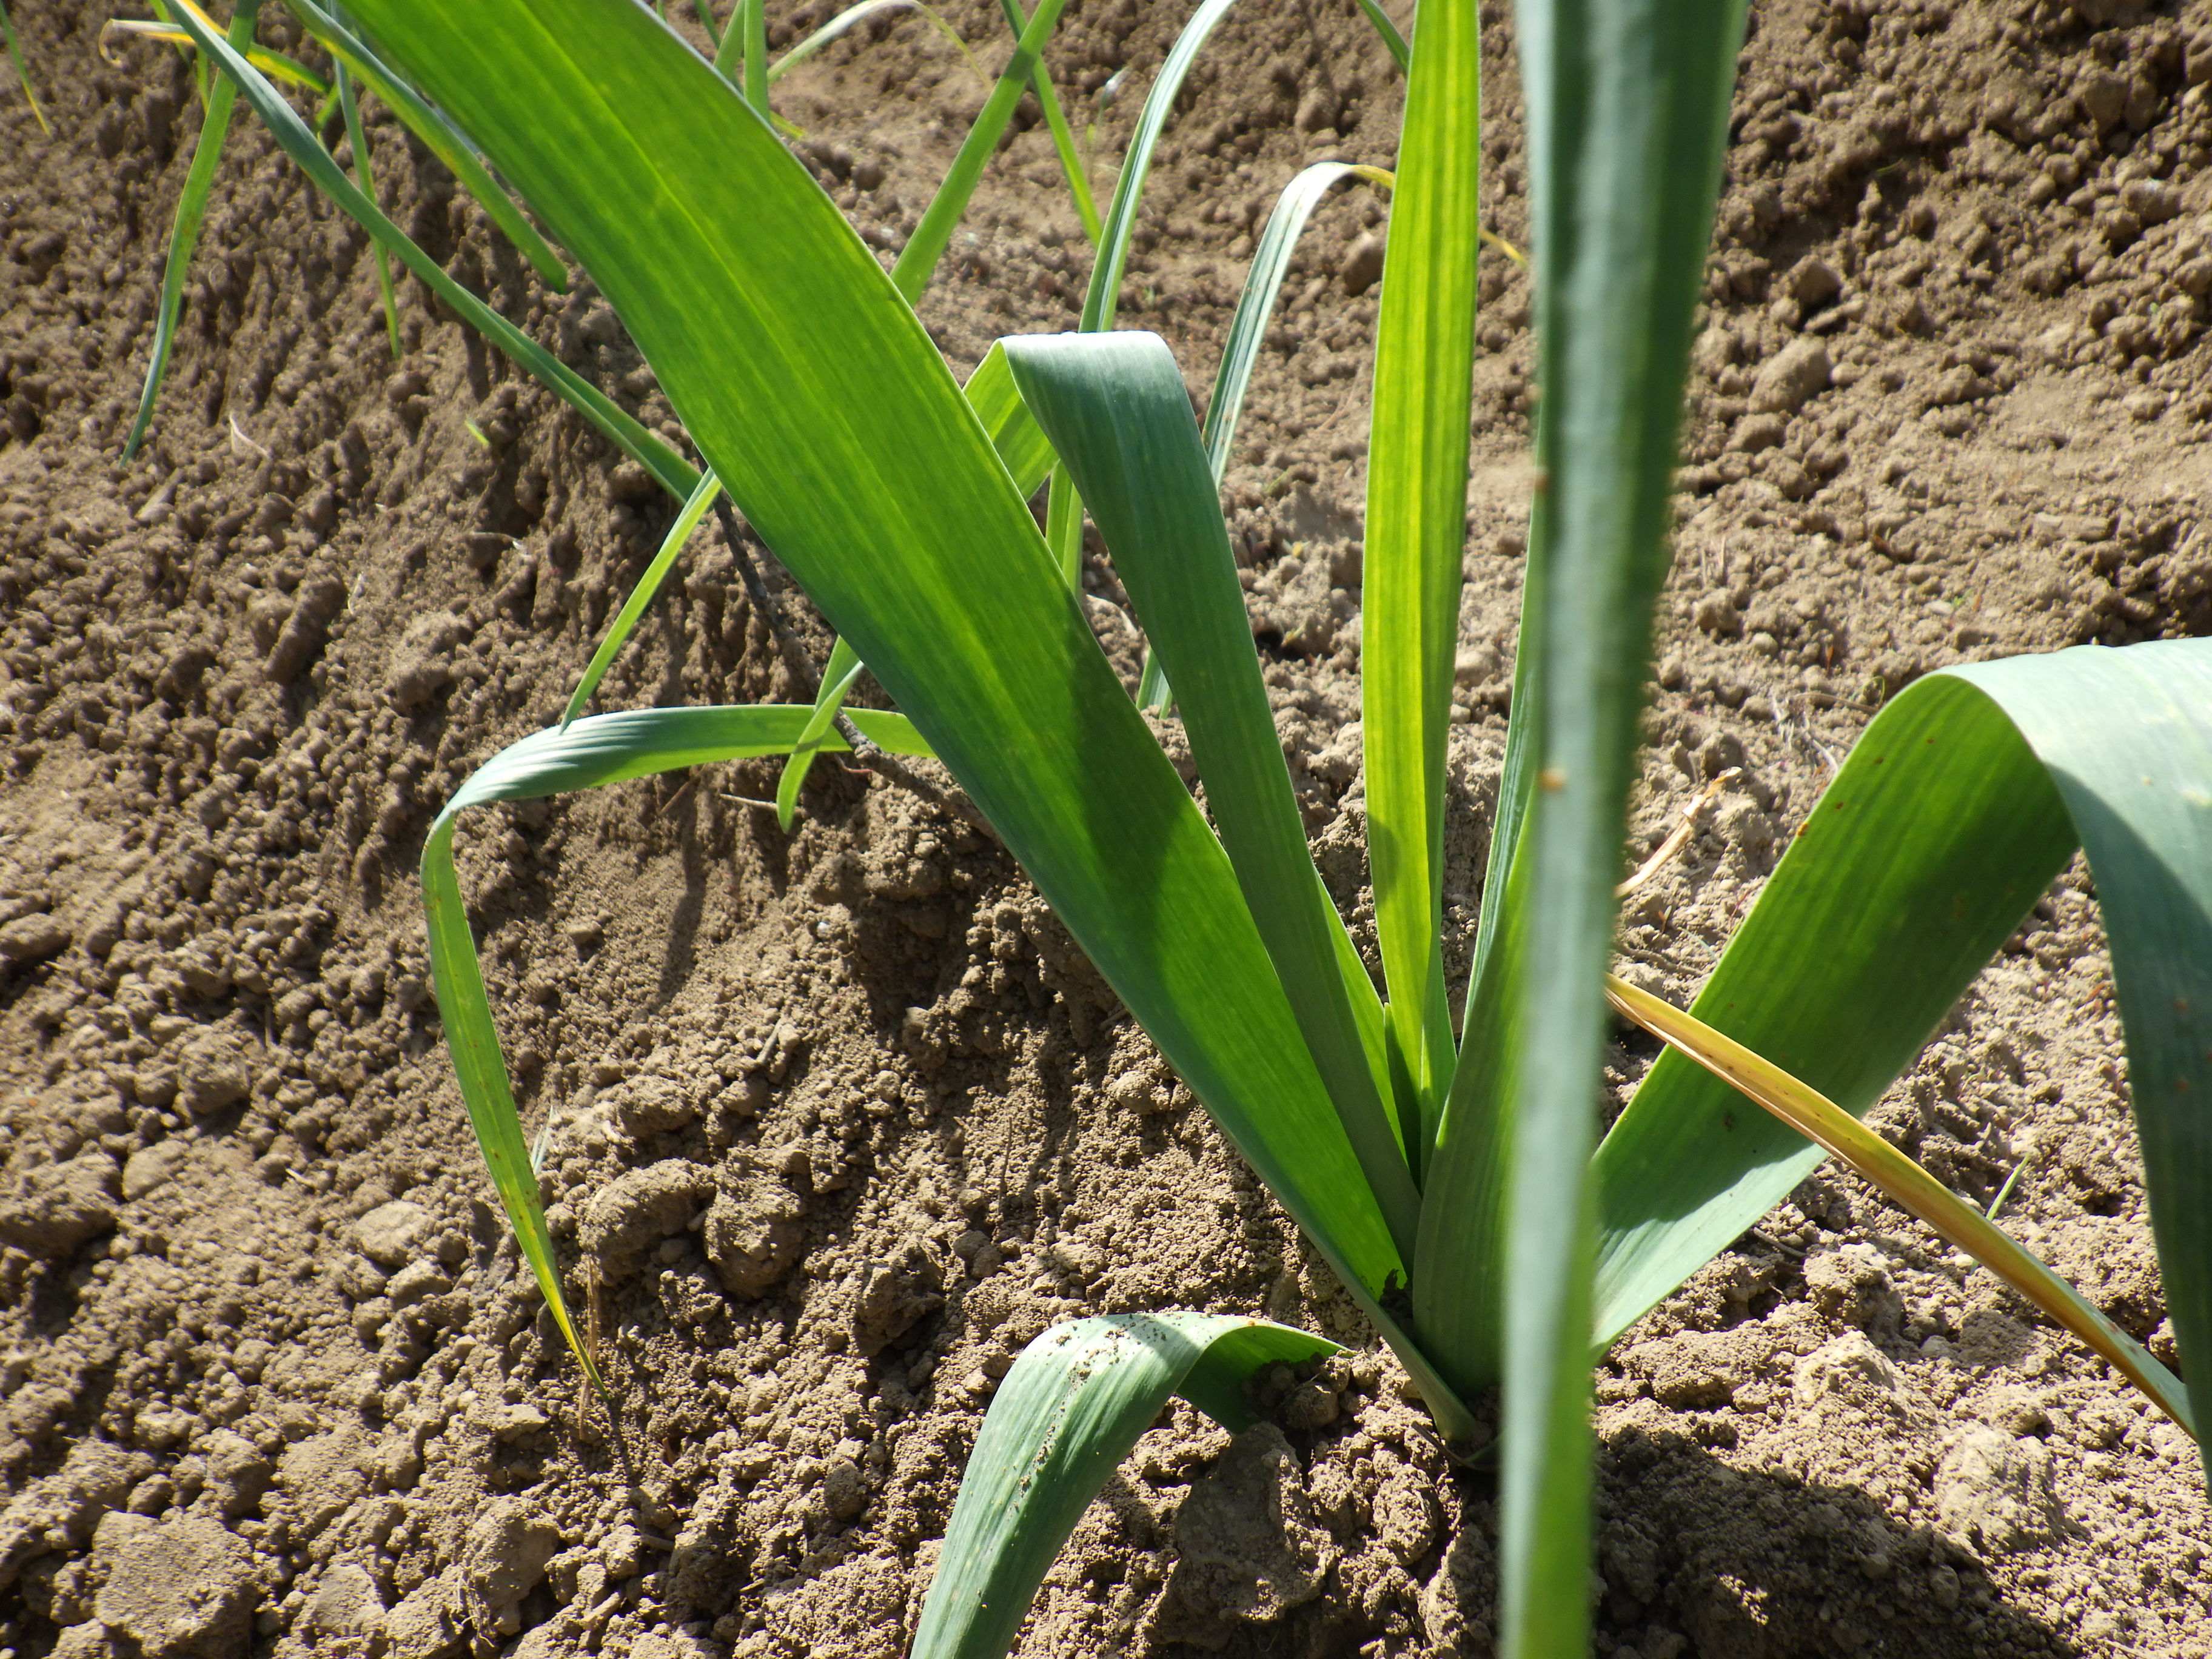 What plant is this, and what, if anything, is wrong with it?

garlic, healthy
